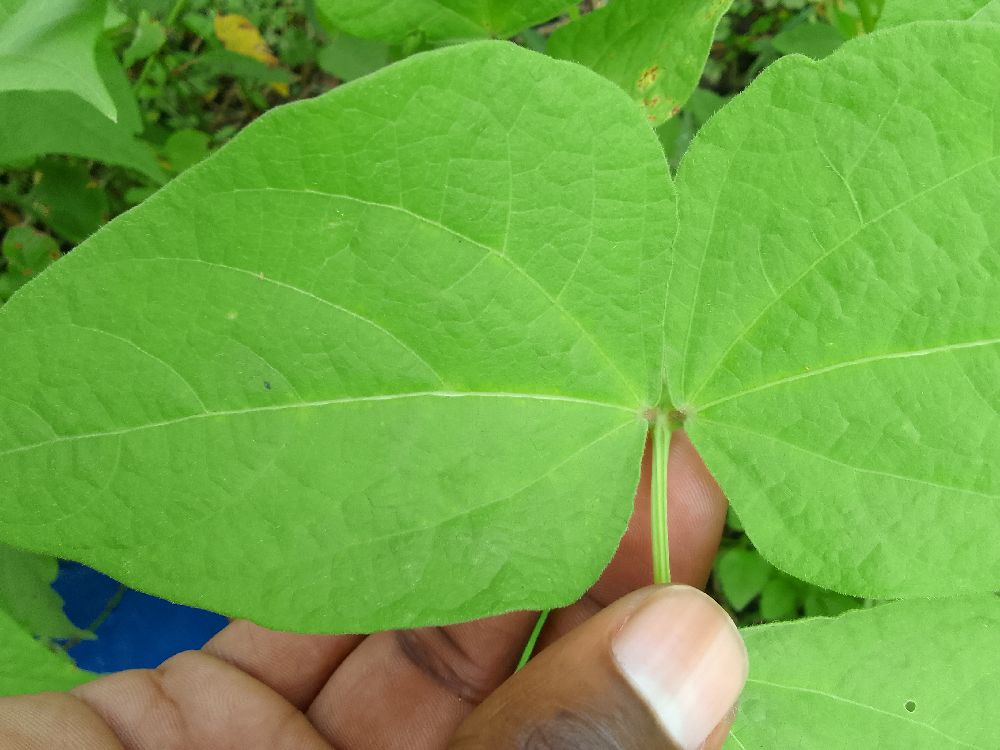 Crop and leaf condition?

common bean, healthy
